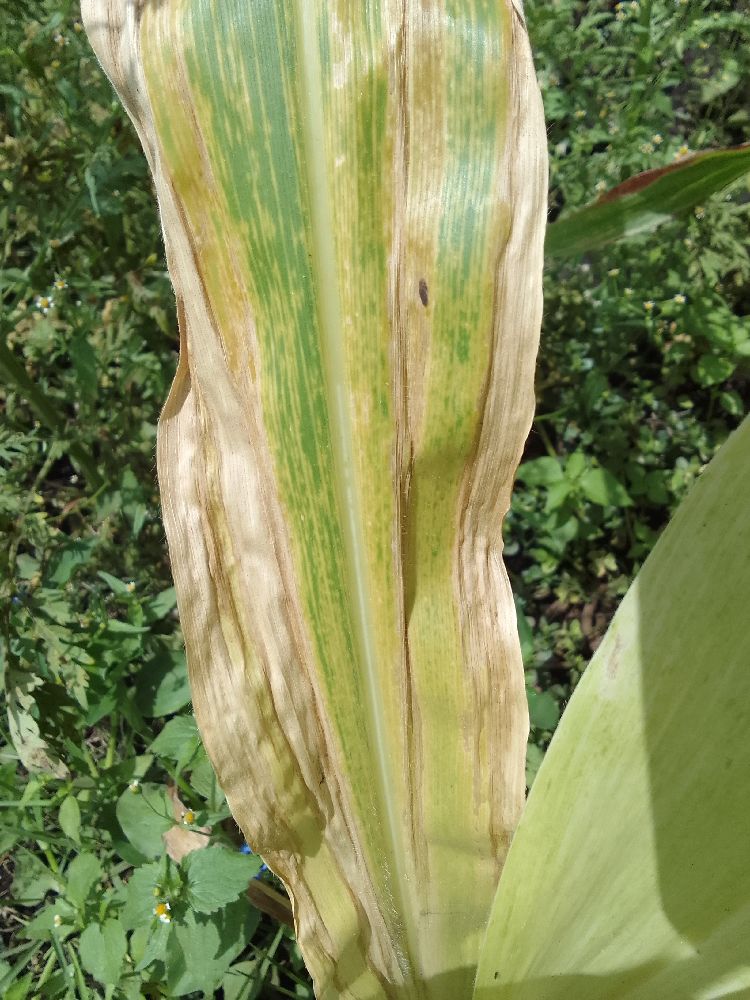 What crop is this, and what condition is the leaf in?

maize, maize lethal necrosis
